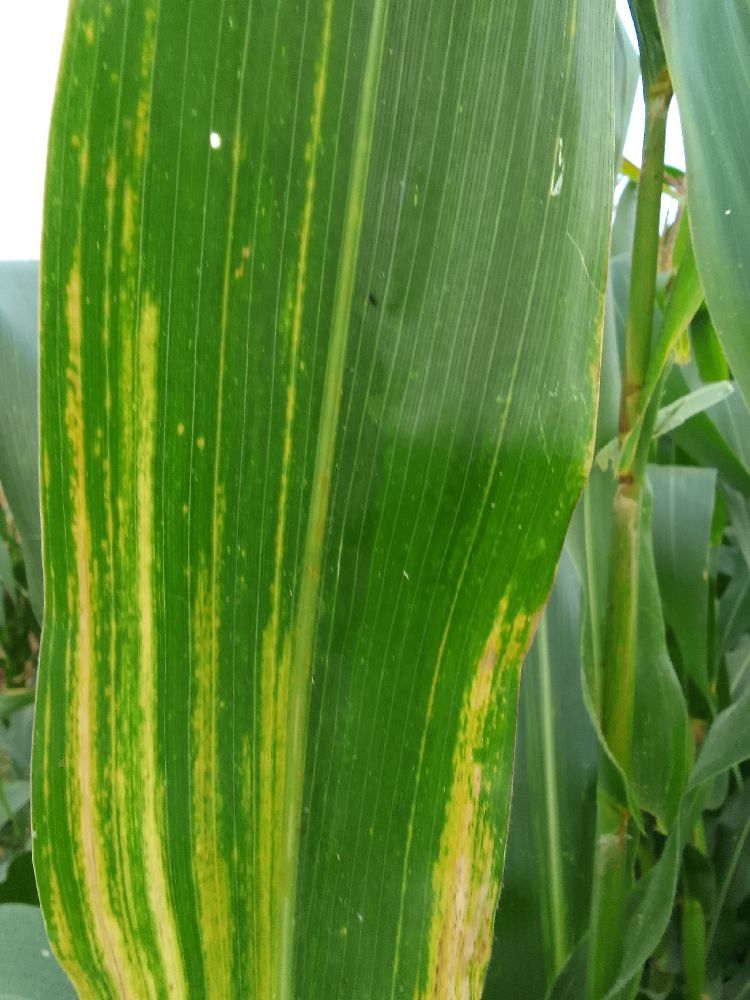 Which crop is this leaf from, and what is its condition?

maize, maize lethal necrosis
